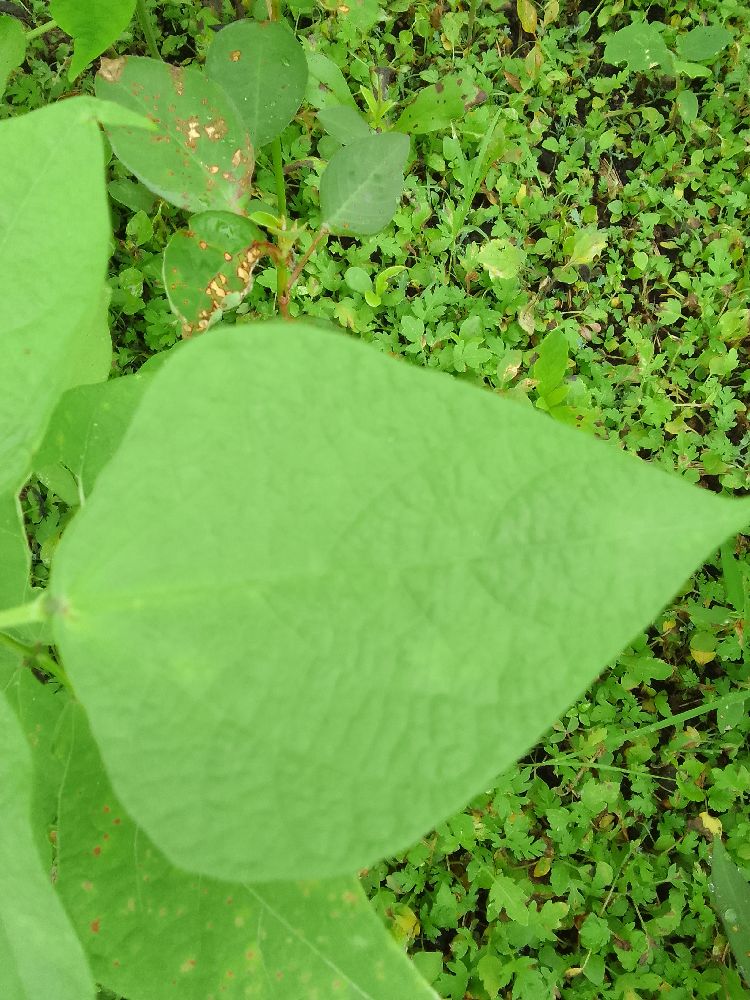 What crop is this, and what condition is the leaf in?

common bean, healthy
